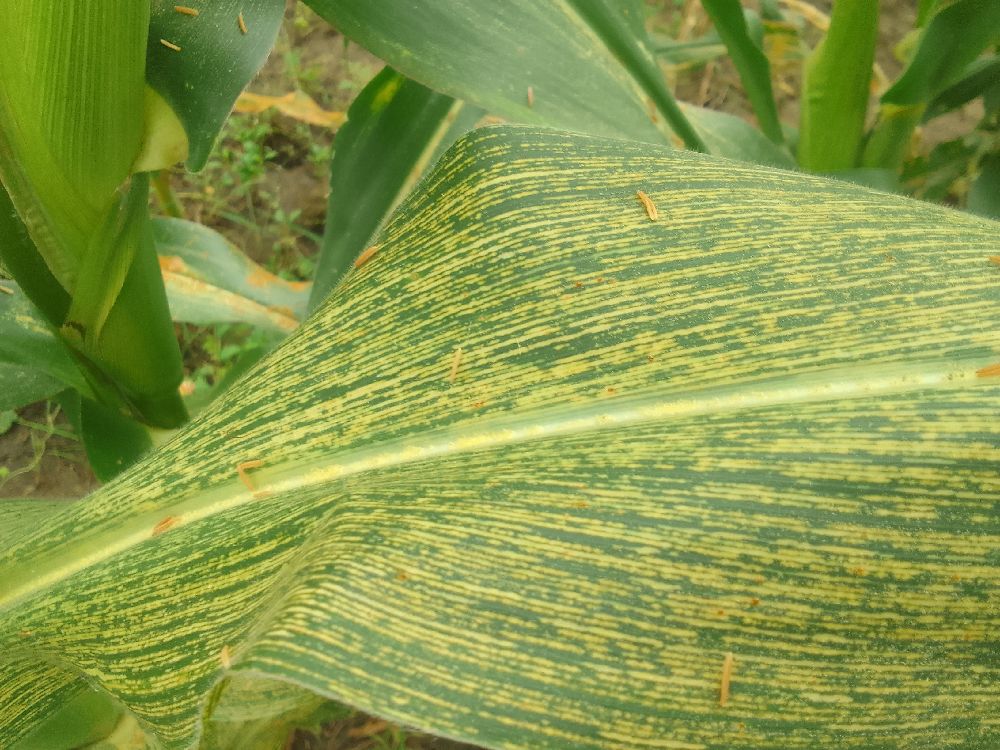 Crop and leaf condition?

maize, maize streak virus
